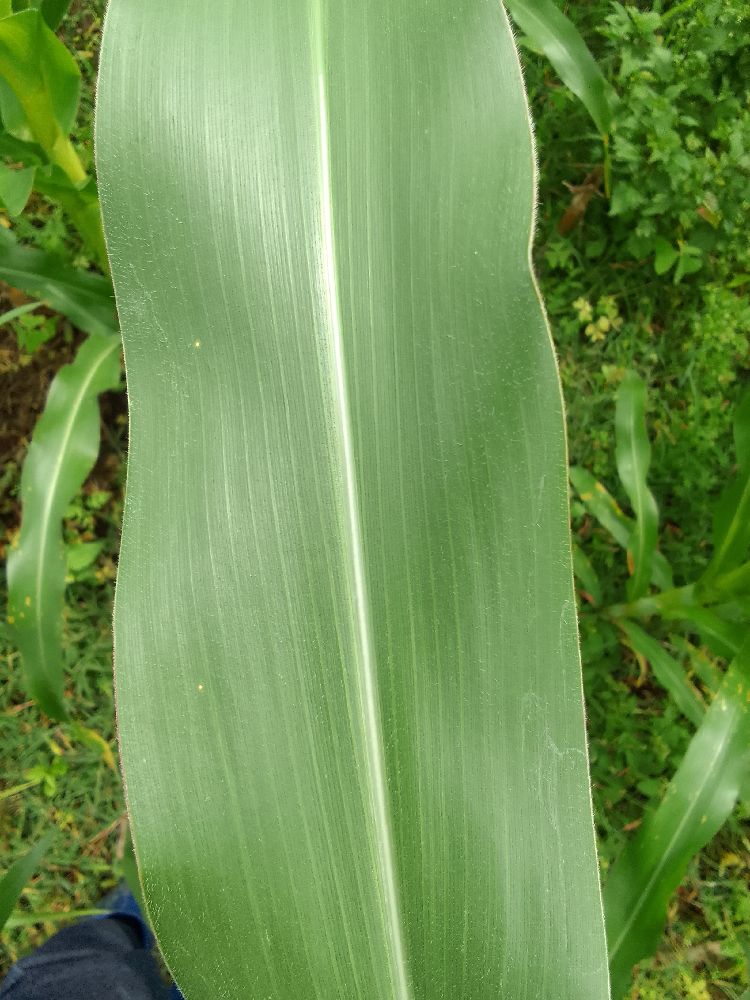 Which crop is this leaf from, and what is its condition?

maize, healthy
